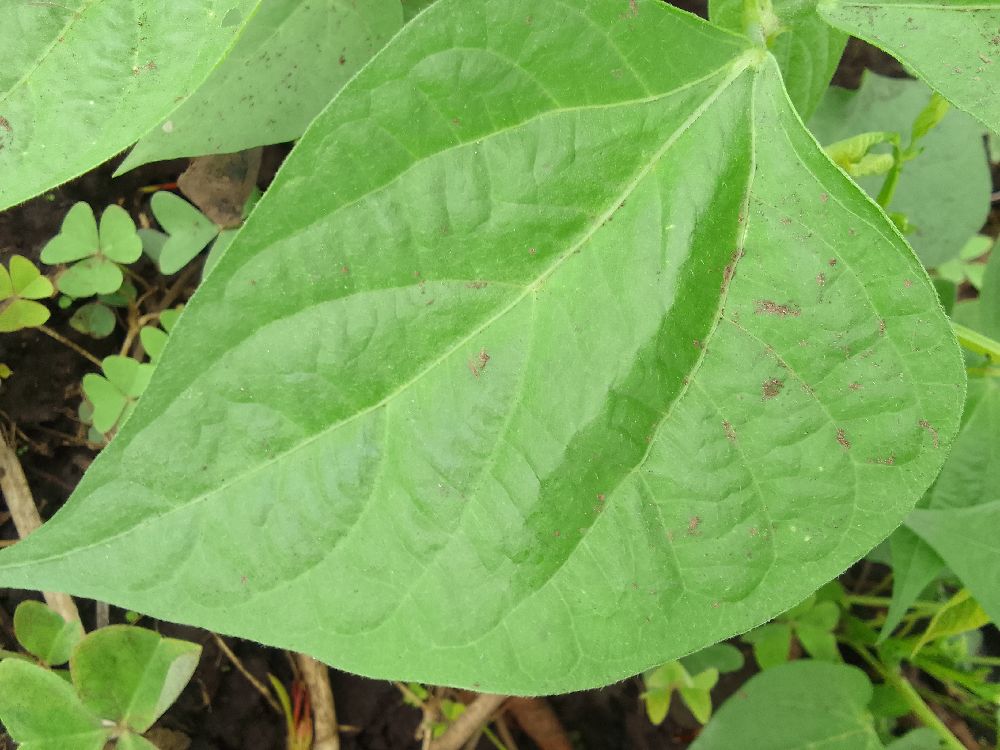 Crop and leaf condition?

common bean, healthy
